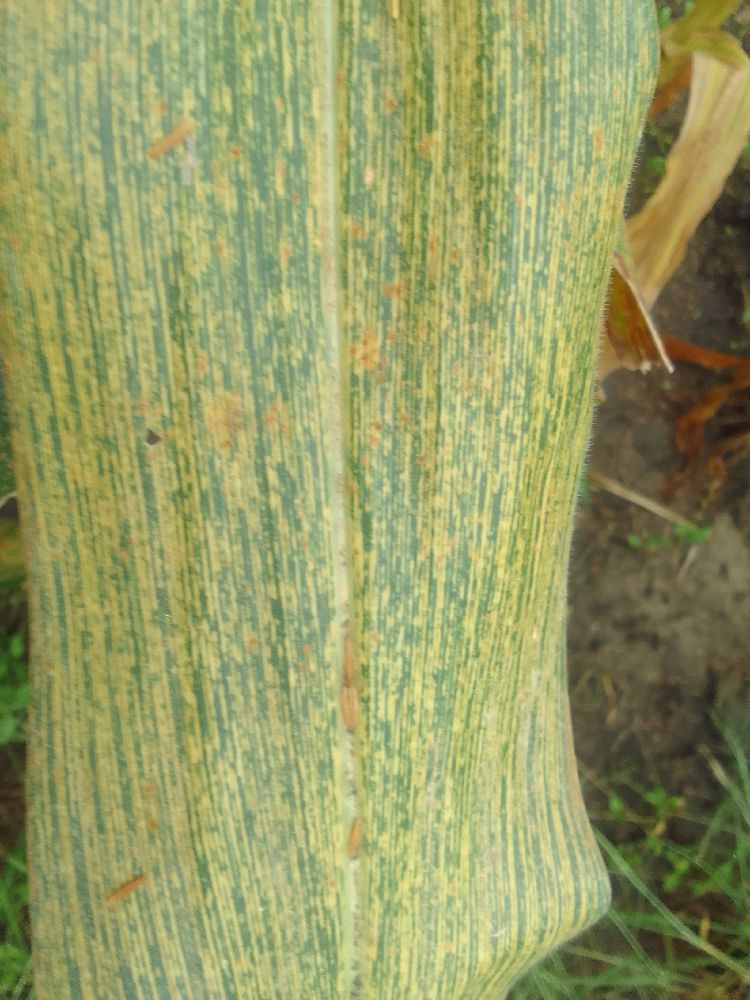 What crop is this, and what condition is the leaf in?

maize, maize streak virus
